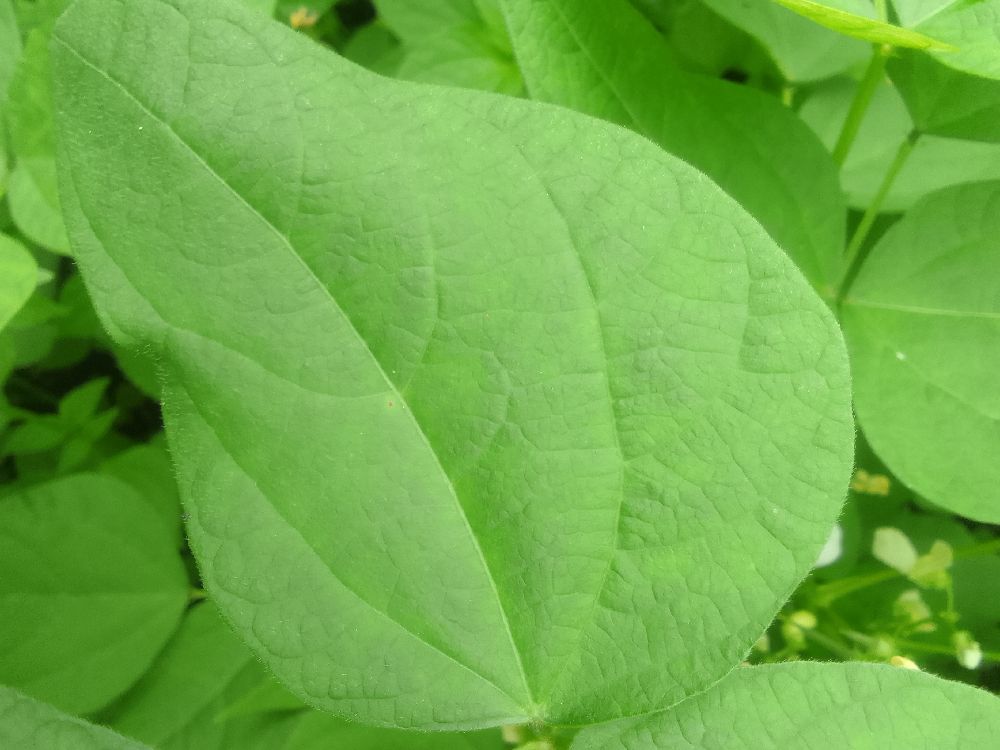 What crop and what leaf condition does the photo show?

common bean, healthy
